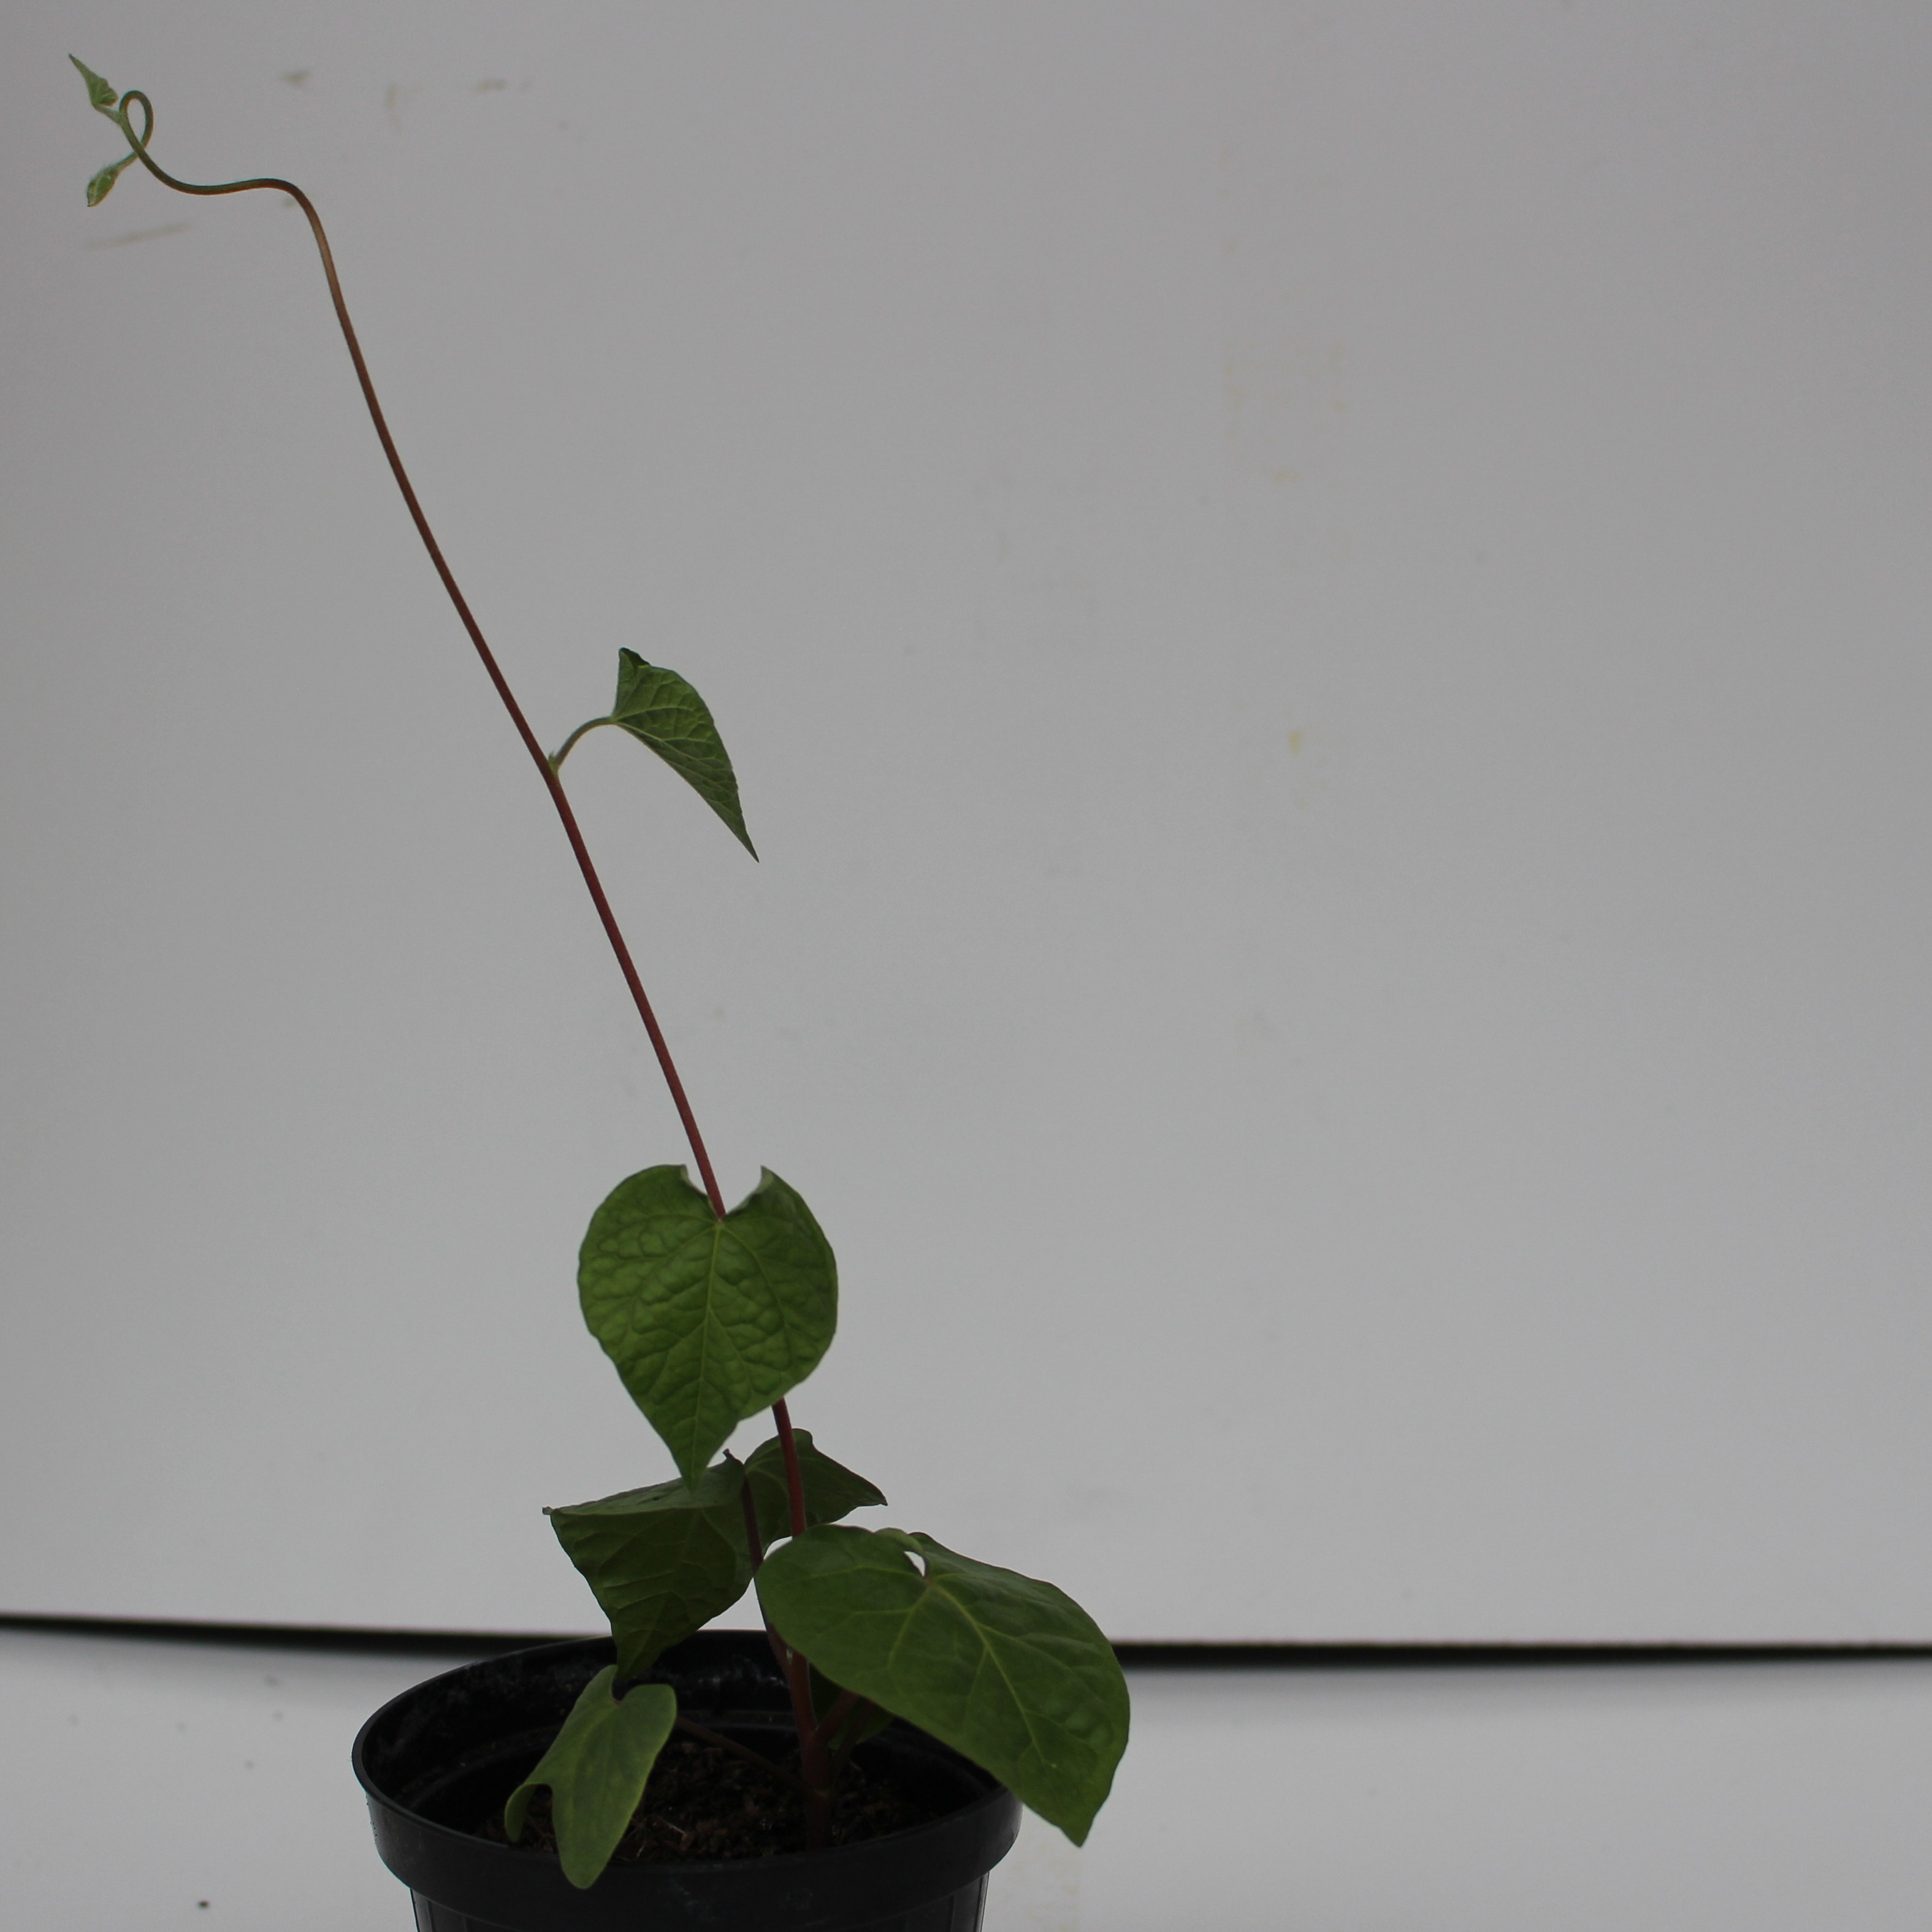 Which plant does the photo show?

Convolvulus arvensis
